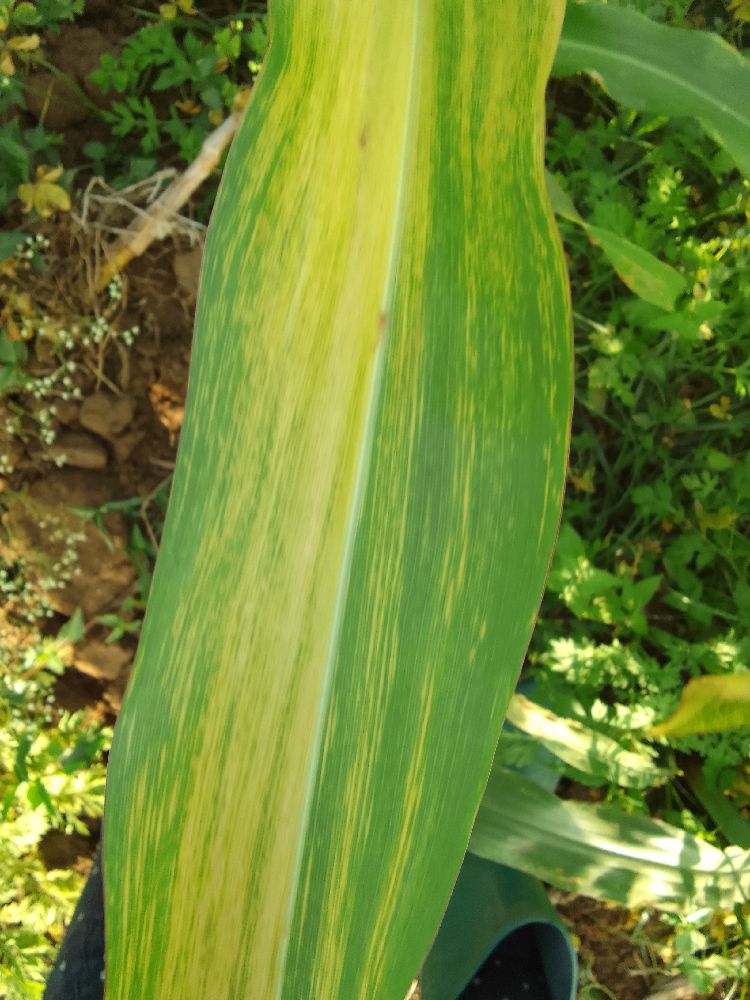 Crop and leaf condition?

maize, maize lethal necrosis
